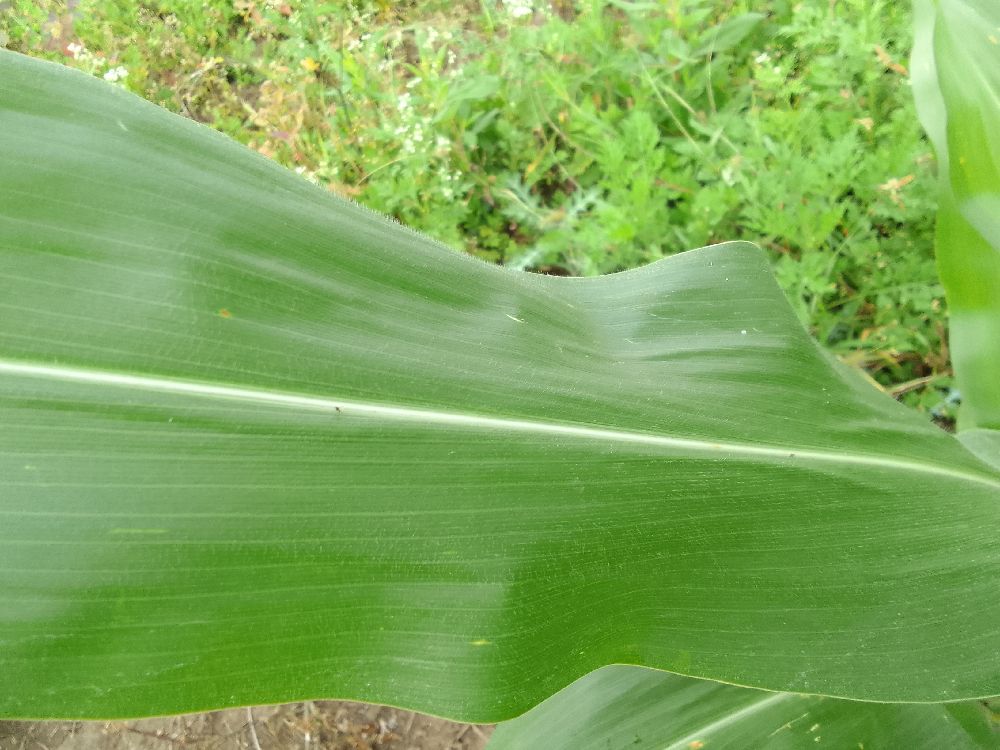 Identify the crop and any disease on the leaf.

maize, healthy
